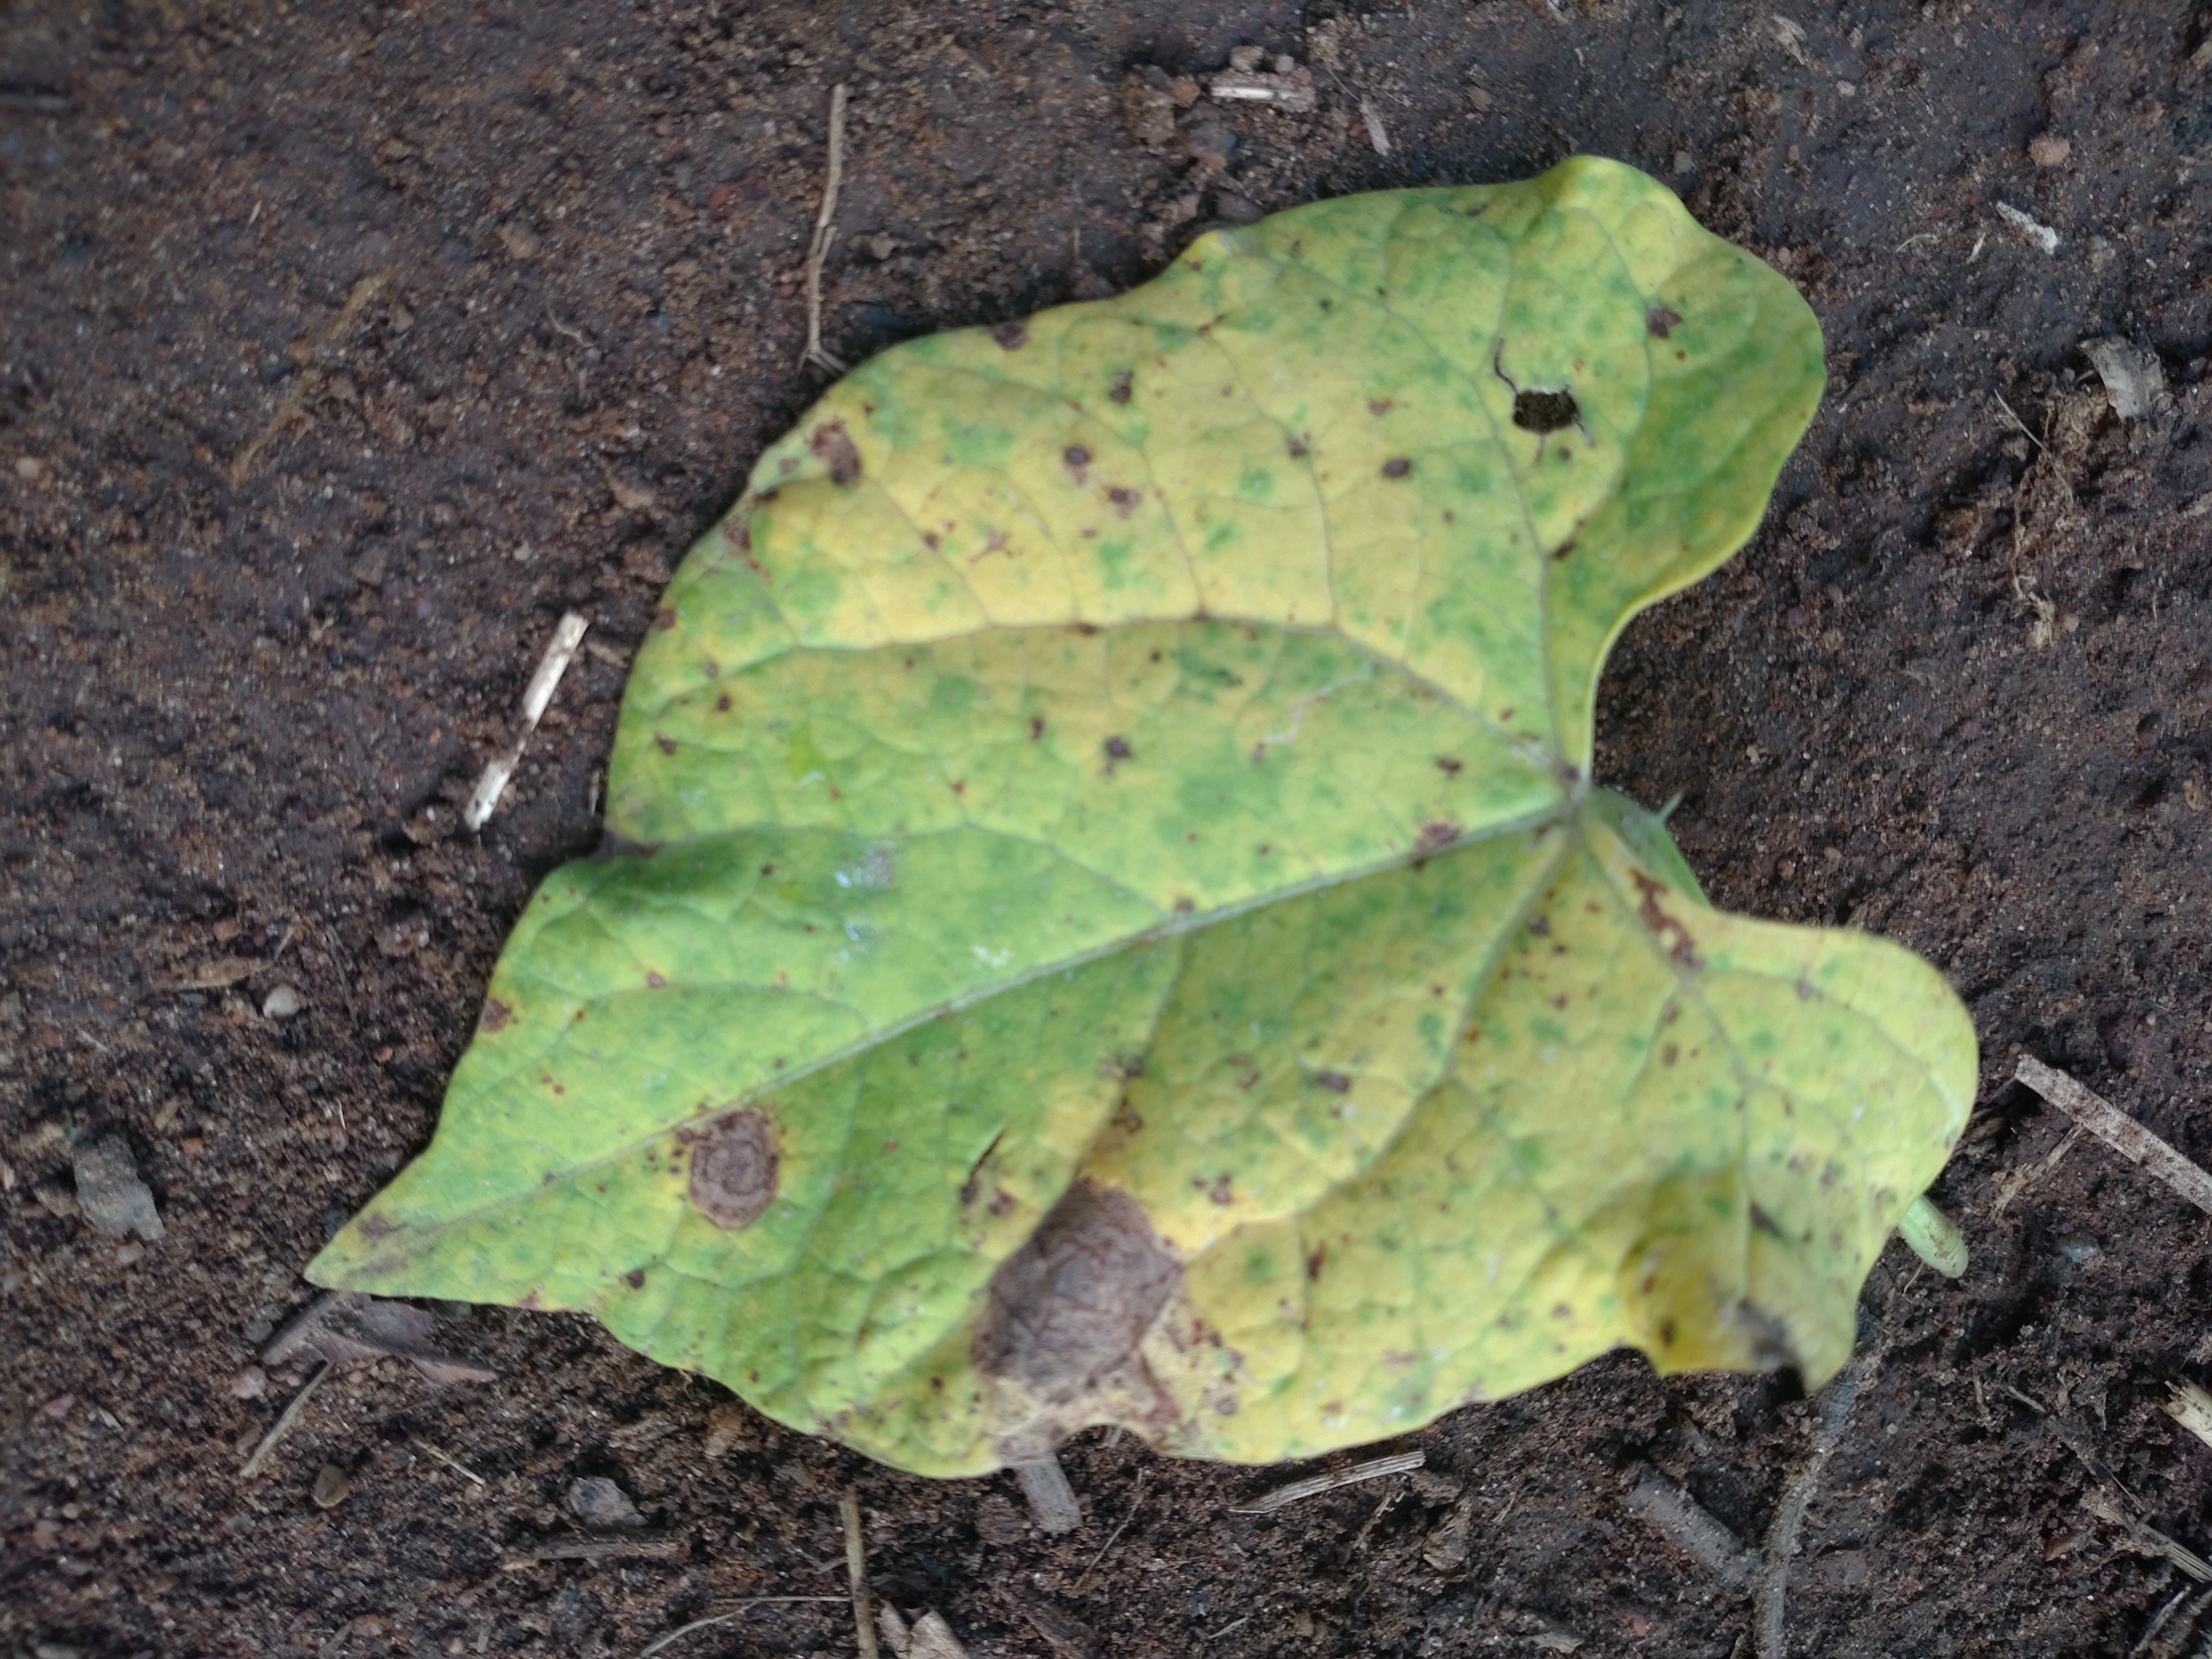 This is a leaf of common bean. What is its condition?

anthracnose
